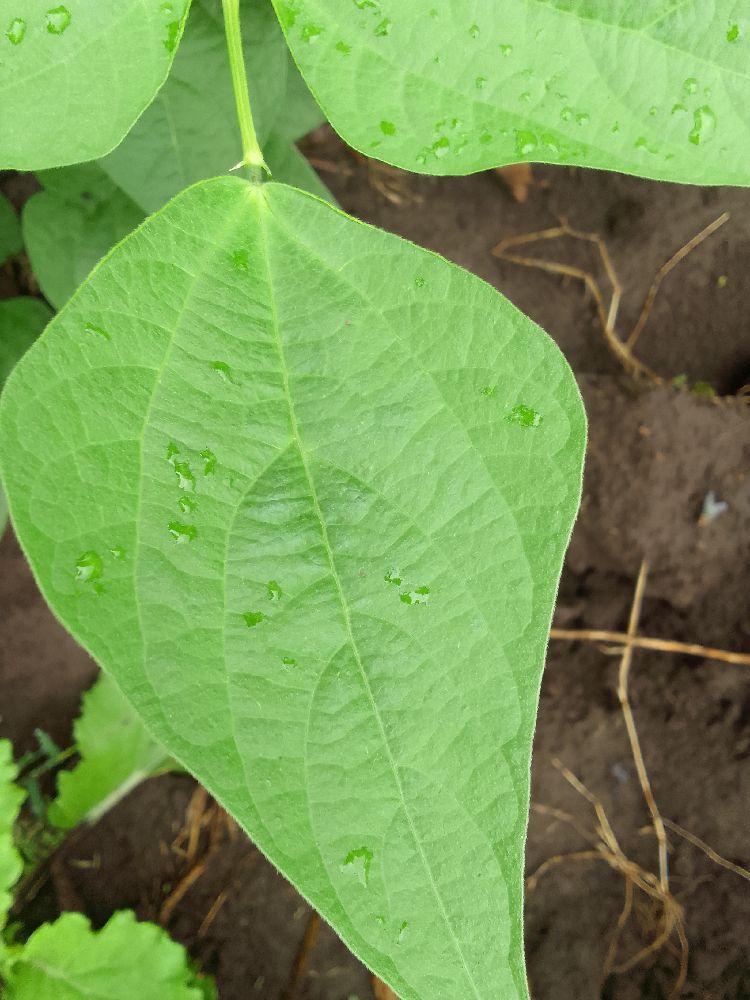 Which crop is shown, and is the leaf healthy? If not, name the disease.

common bean, healthy
